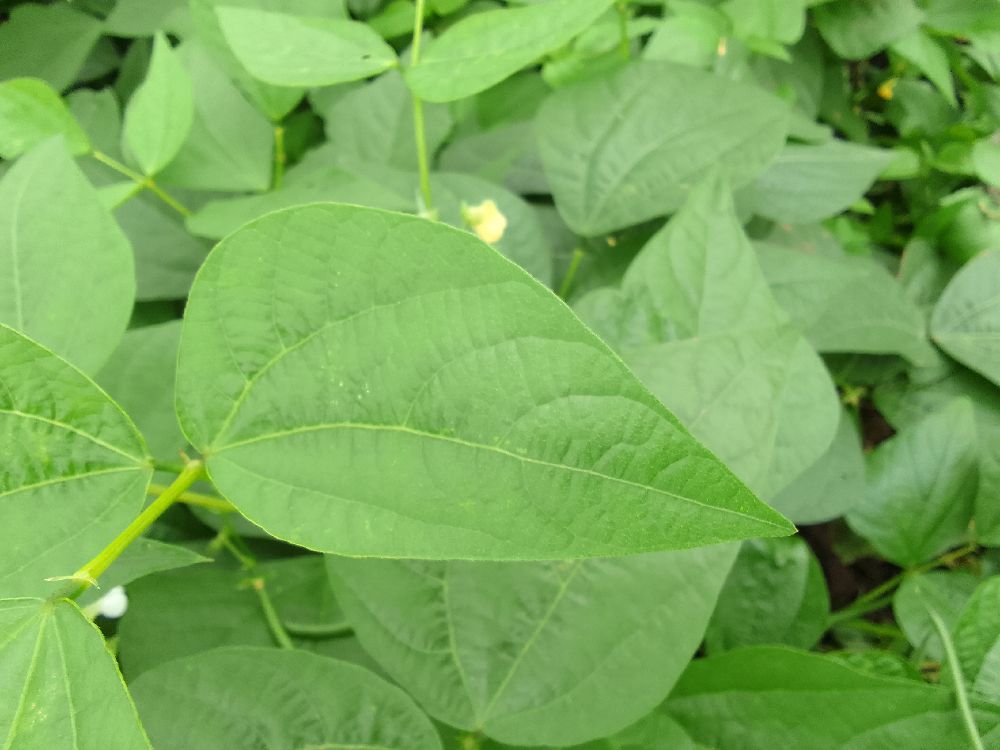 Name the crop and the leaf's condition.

common bean, healthy
